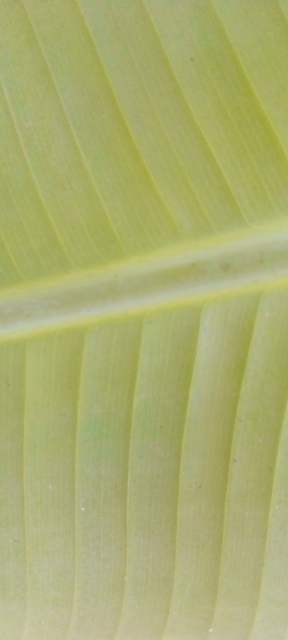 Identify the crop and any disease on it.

banana, healthy
